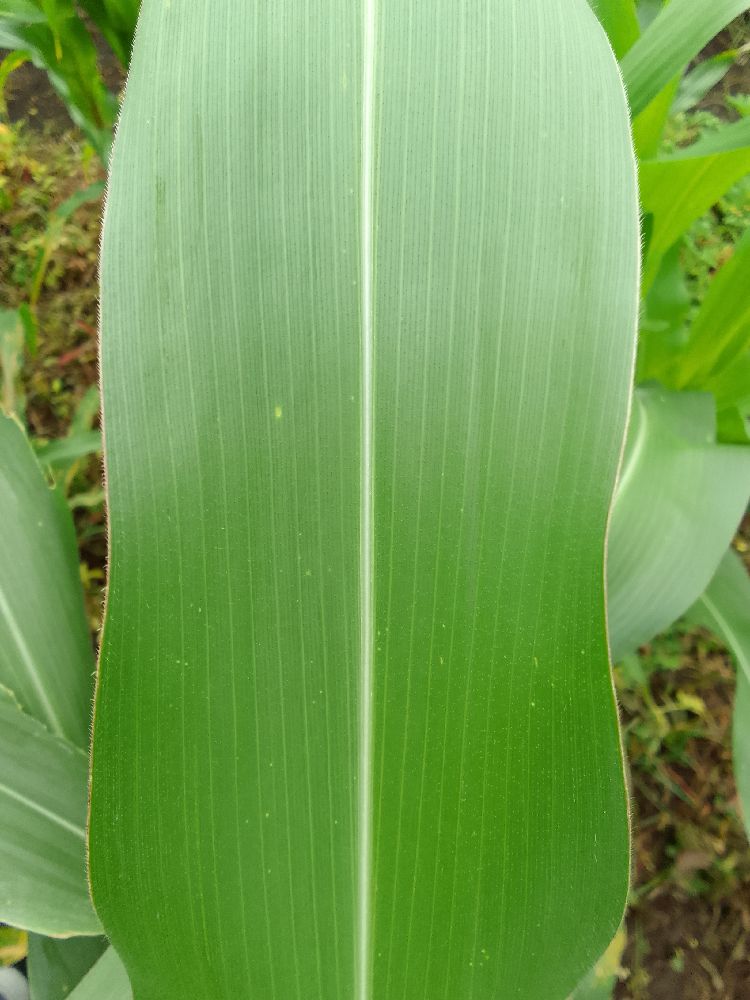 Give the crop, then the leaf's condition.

maize, healthy
